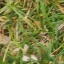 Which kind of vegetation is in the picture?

grass
